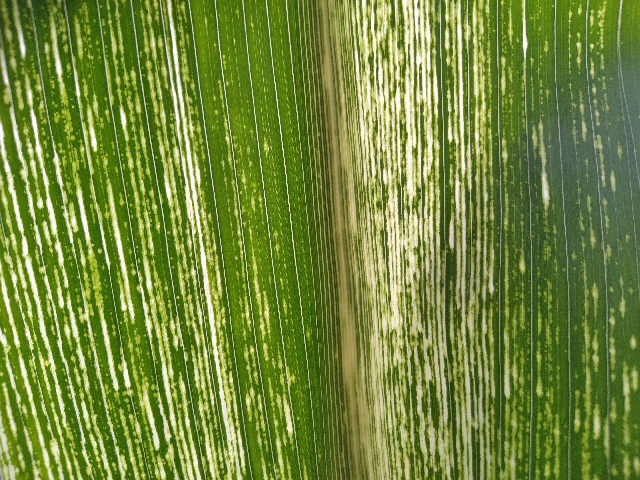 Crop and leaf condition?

maize, maize streak virus
